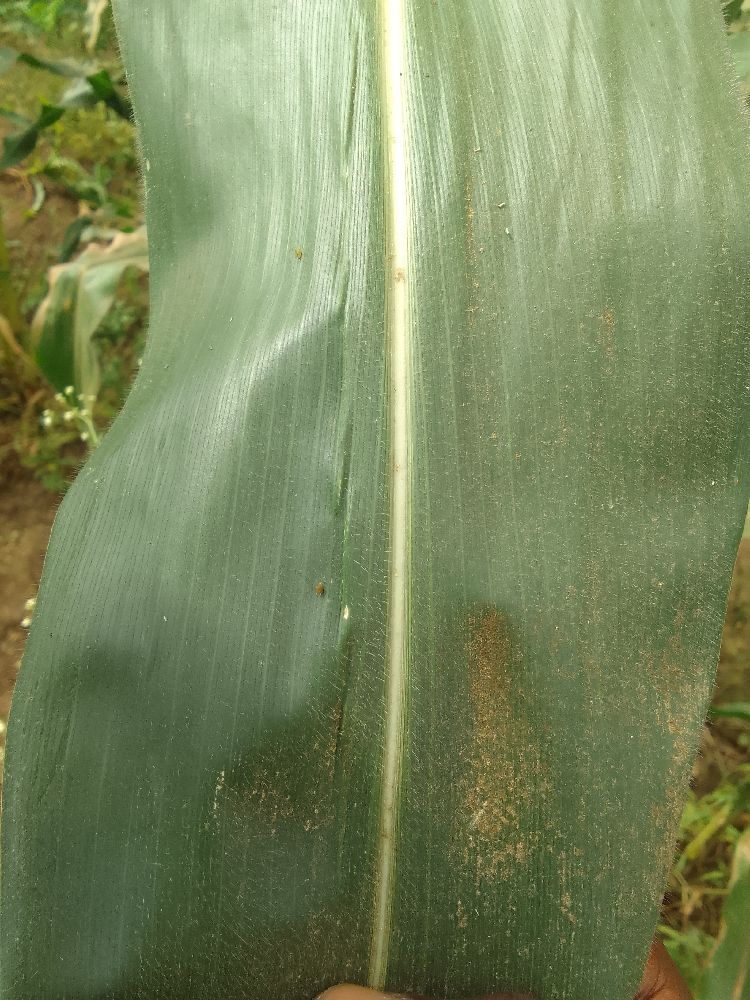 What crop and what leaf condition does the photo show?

maize, healthy
